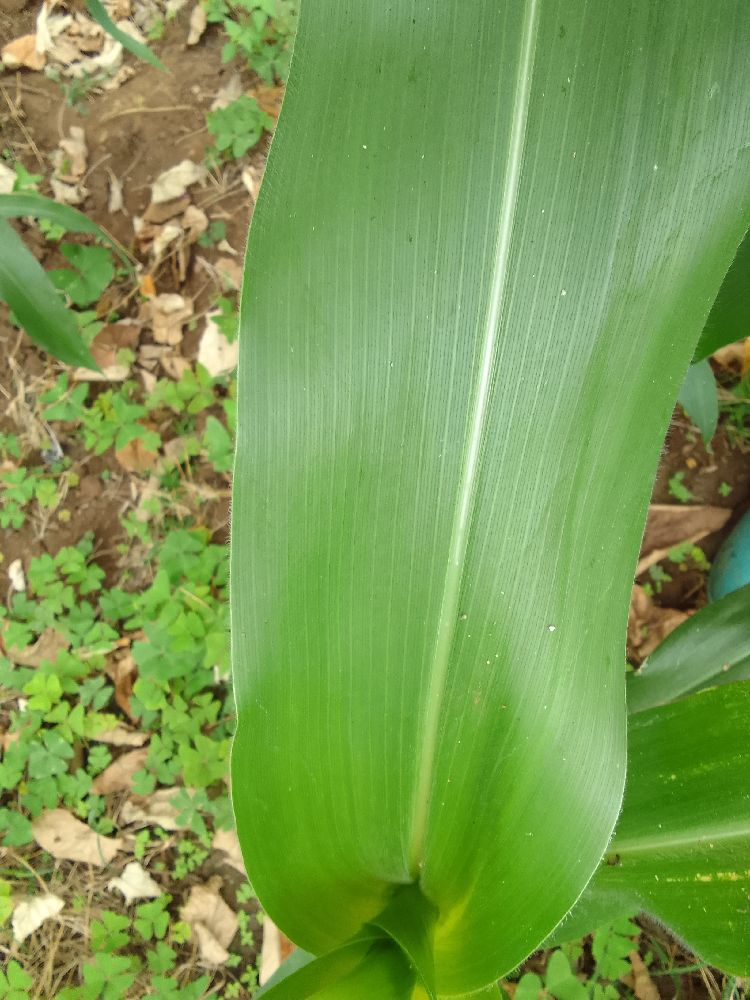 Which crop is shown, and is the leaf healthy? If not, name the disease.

maize, healthy
